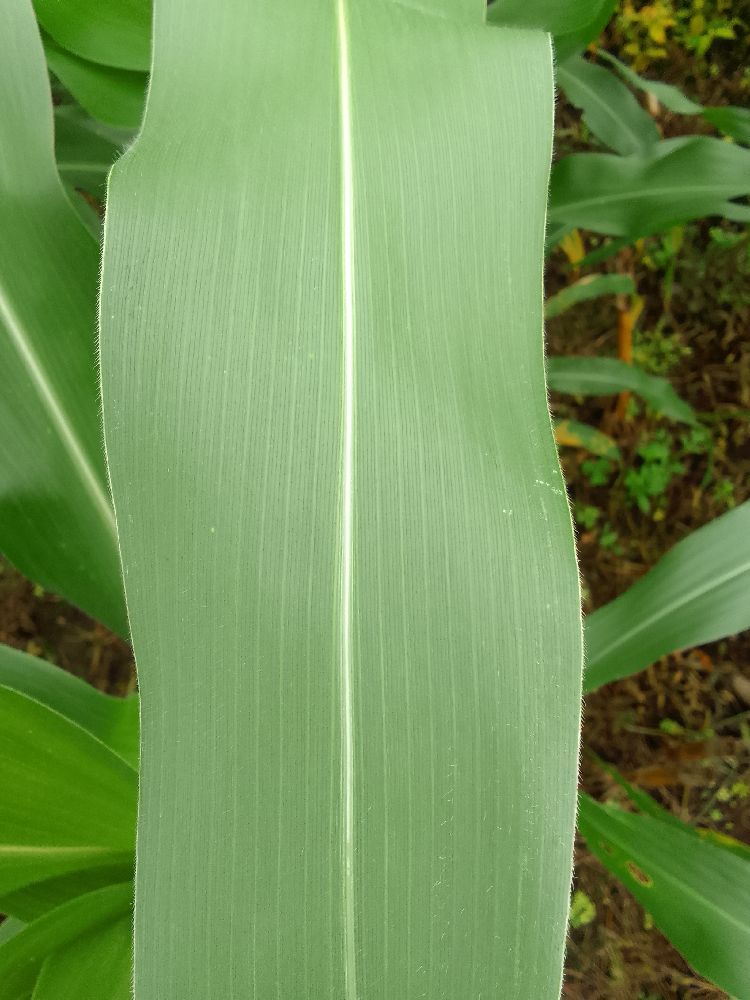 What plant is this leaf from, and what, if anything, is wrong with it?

maize, healthy
